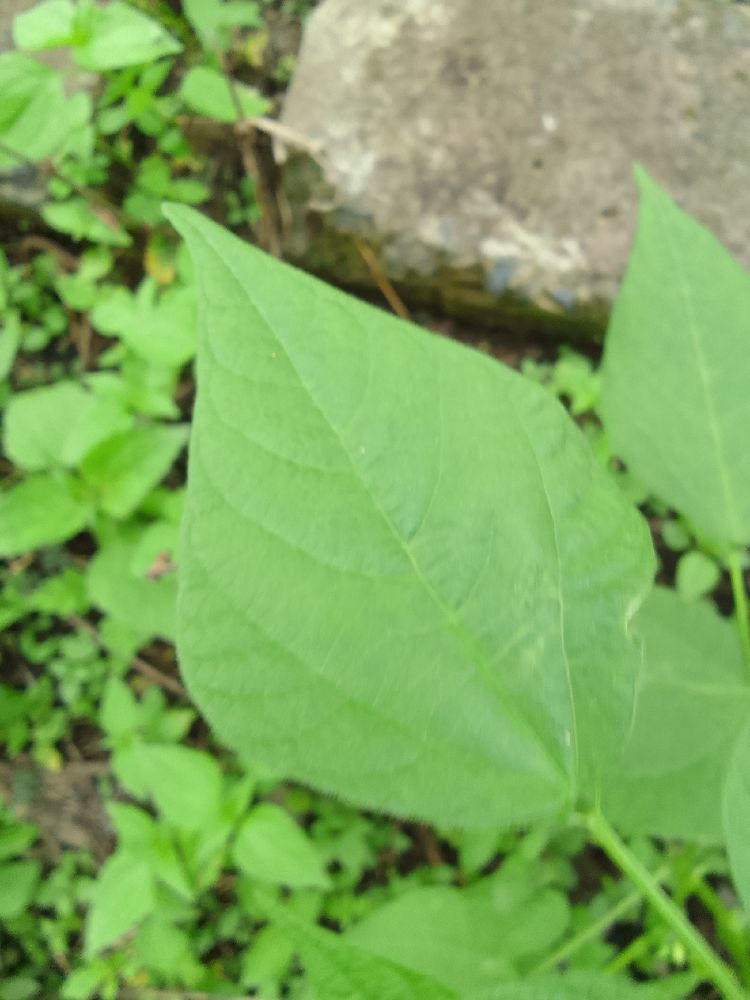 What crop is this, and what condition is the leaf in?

common bean, healthy
